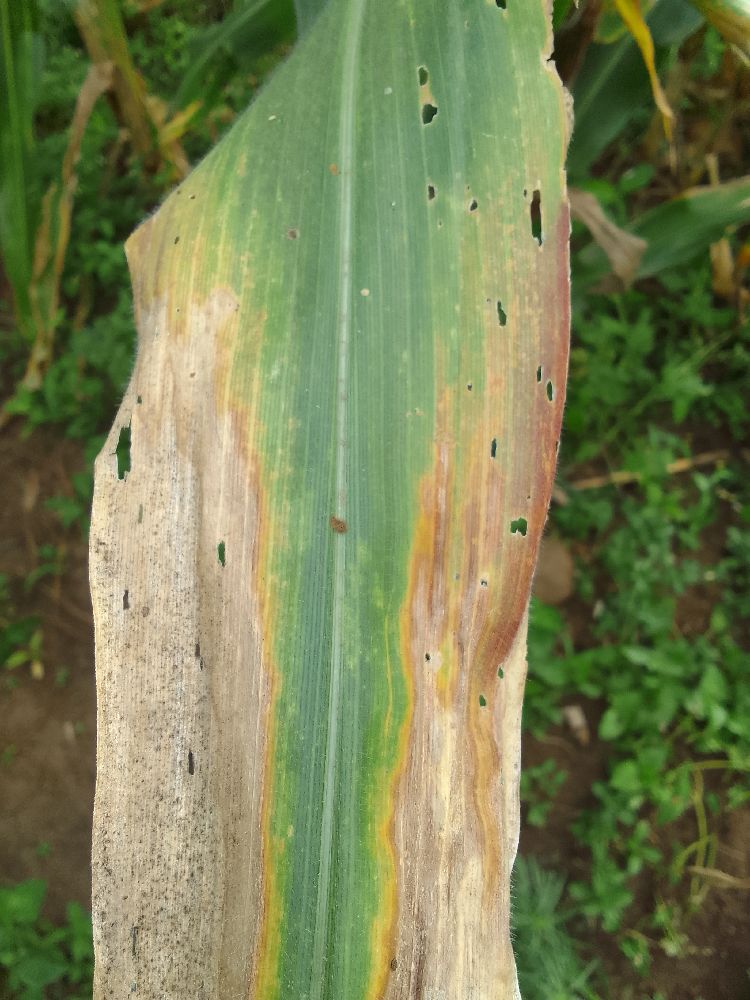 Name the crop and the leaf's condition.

maize, maize lethal necrosis
